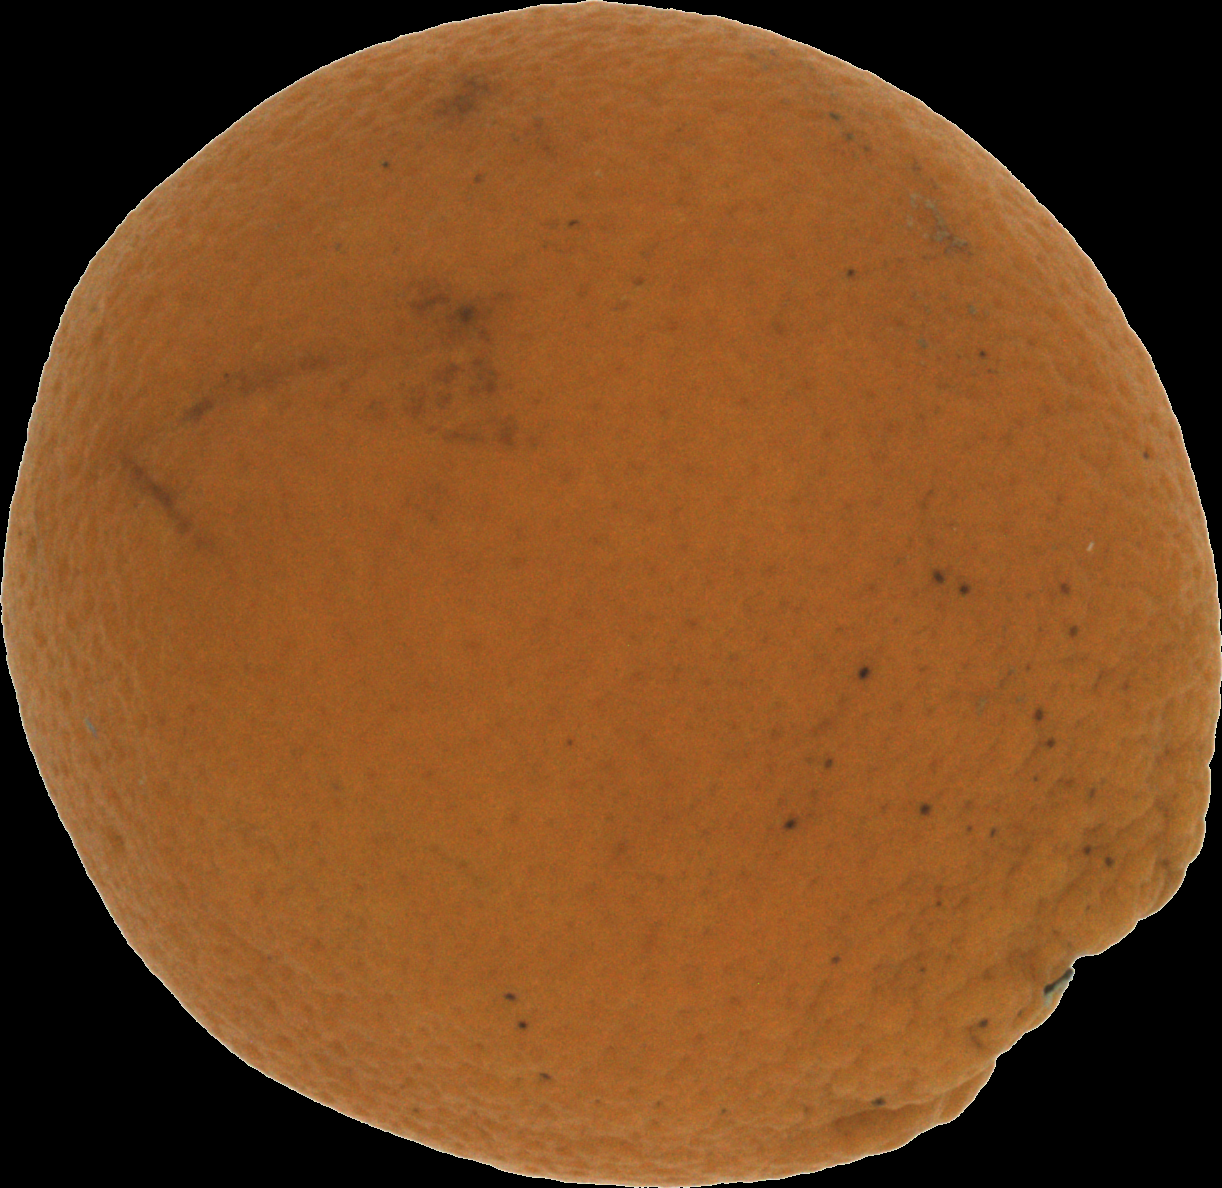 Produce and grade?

orange, bad
